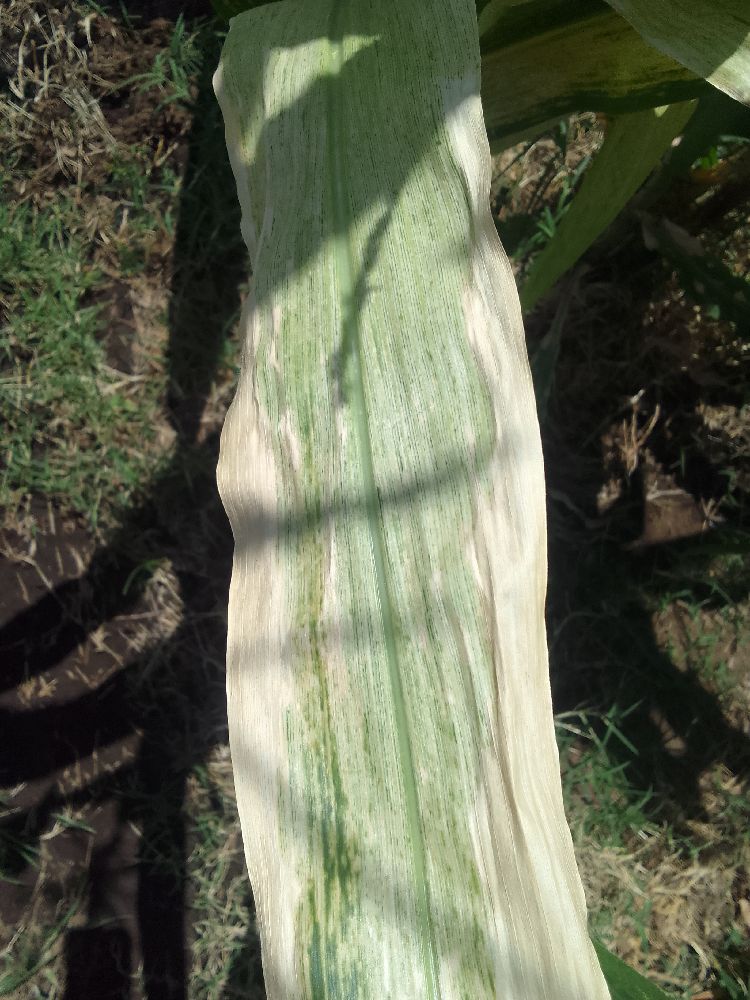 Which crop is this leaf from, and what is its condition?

maize, maize lethal necrosis
